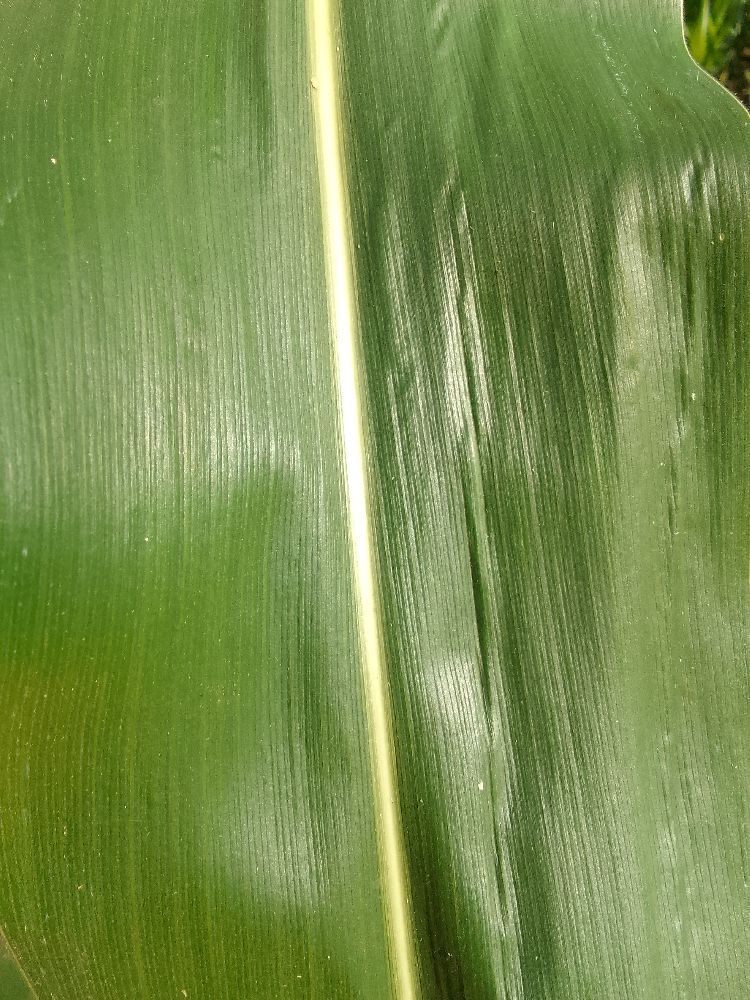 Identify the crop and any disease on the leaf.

maize, healthy
